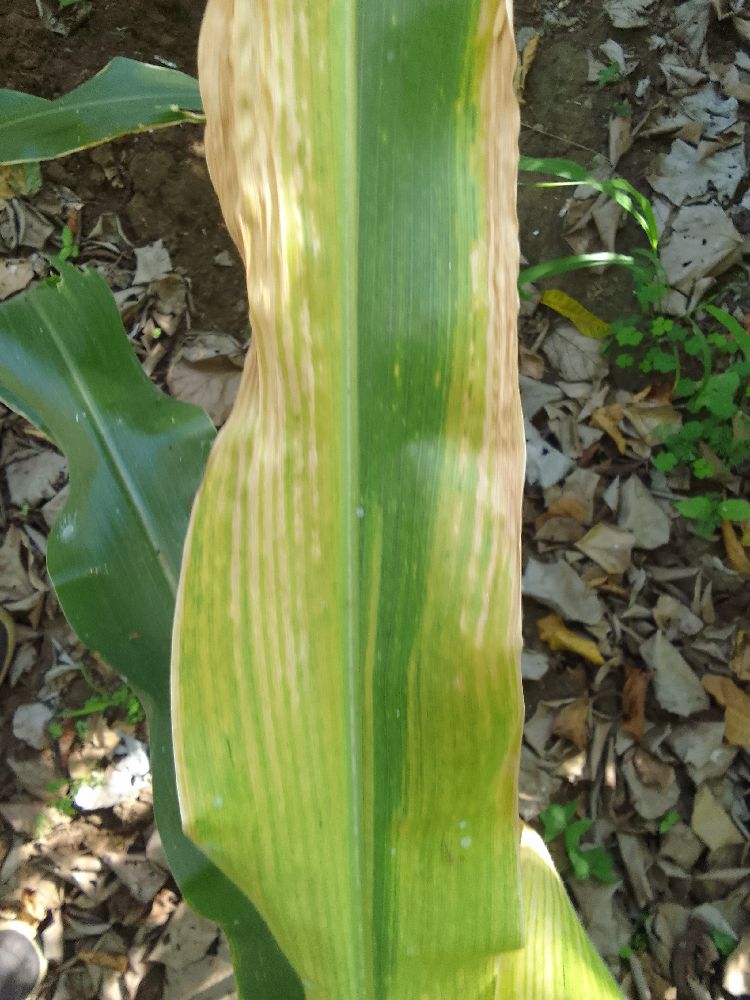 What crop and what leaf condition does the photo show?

maize, maize lethal necrosis
